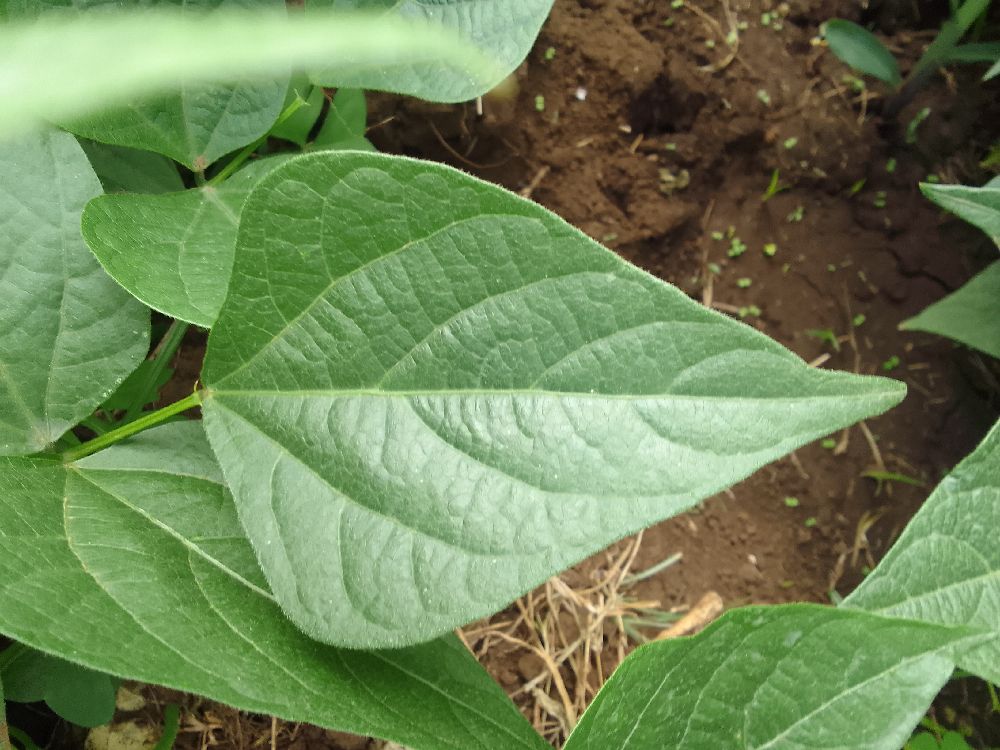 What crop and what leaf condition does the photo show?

common bean, healthy
